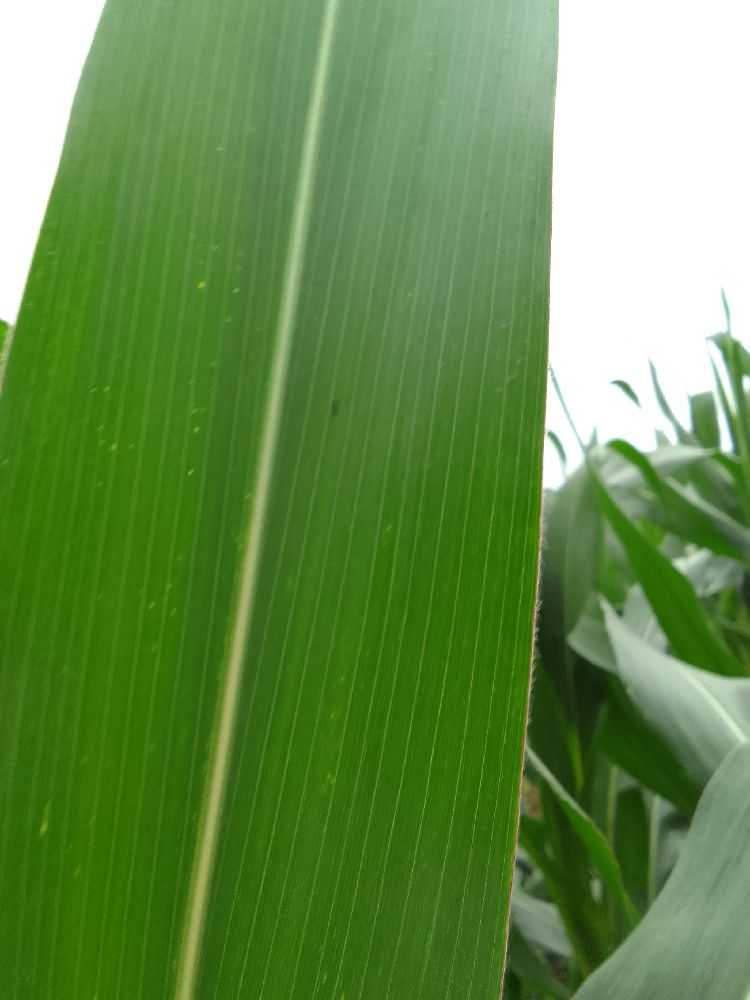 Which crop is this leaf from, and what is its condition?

maize, healthy
